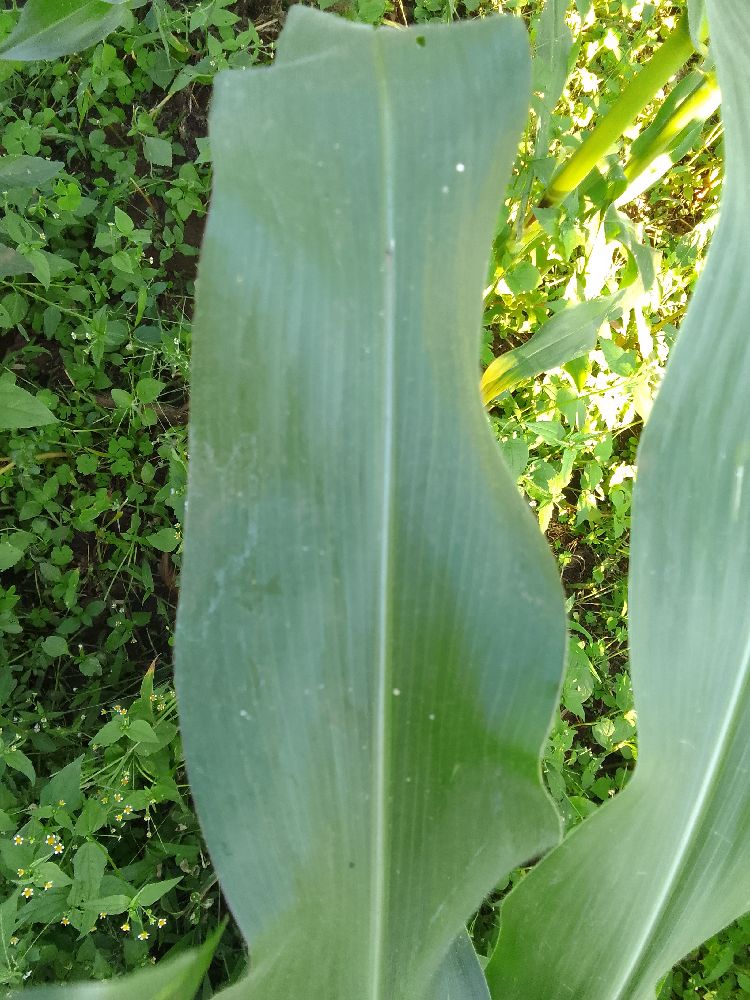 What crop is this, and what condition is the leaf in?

maize, healthy
